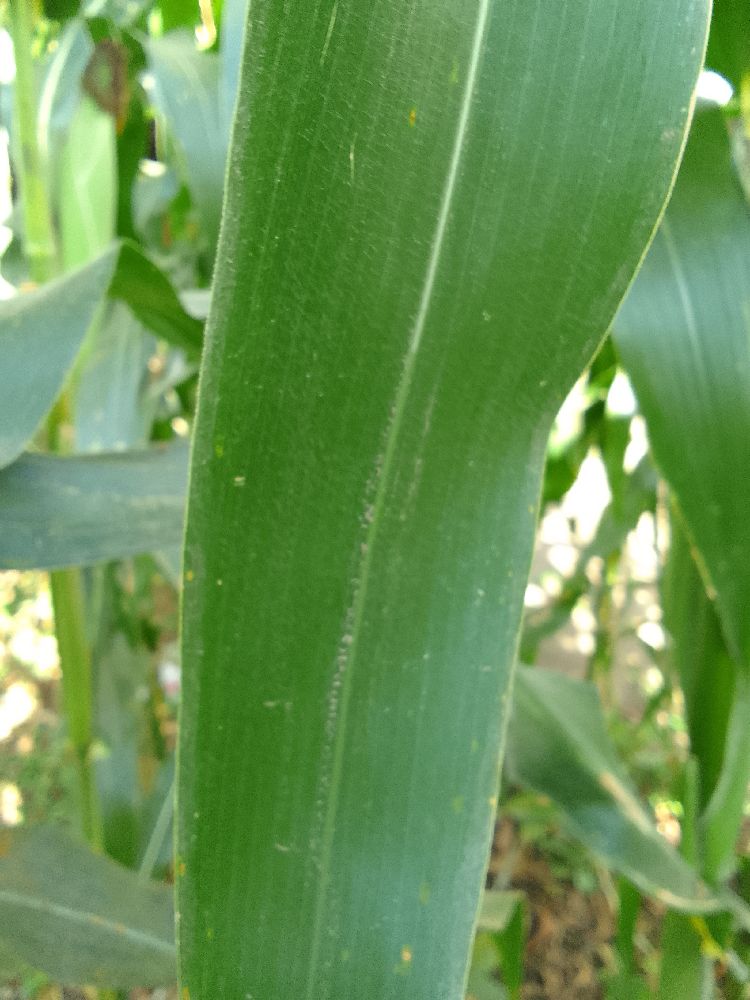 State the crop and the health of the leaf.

maize, healthy
